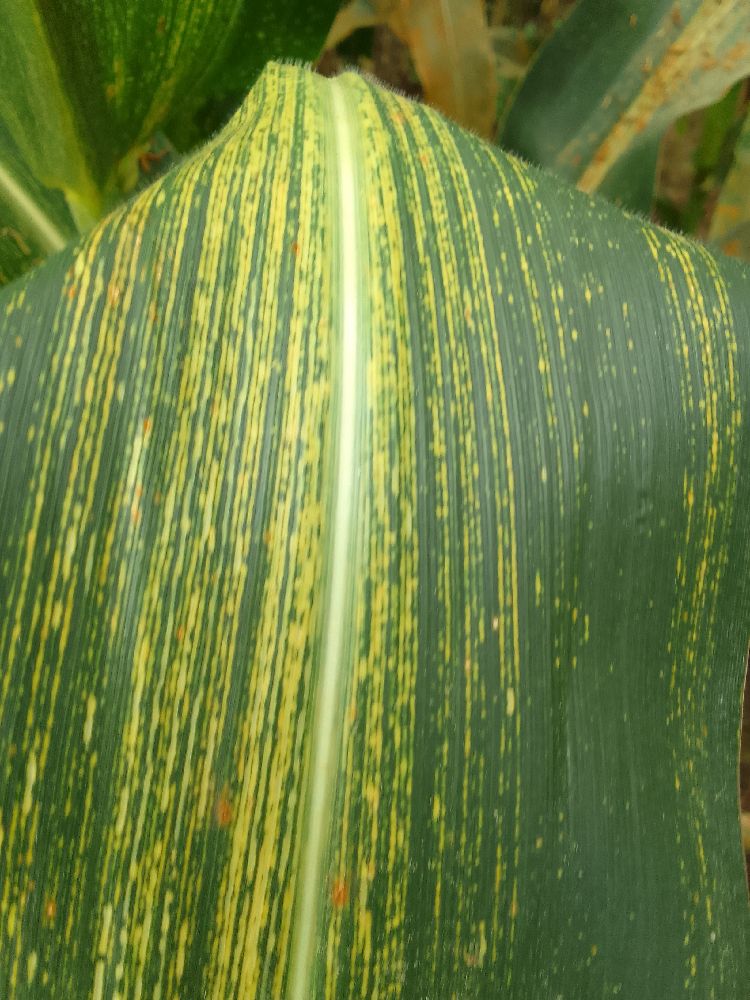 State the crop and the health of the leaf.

maize, maize streak virus
